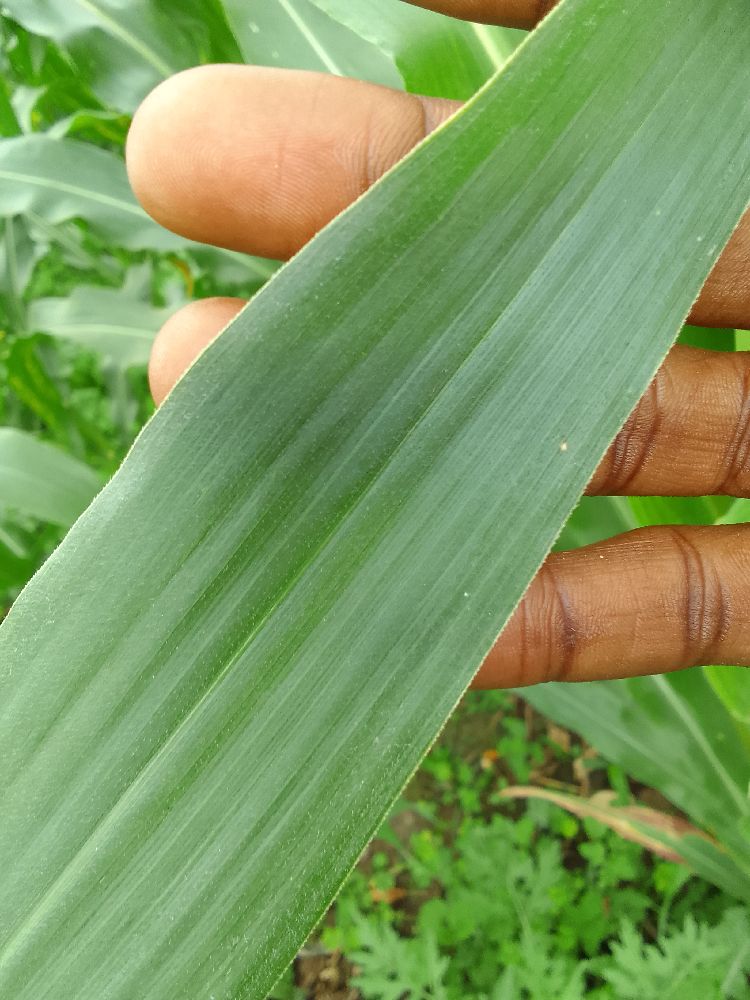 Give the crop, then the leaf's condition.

maize, healthy
